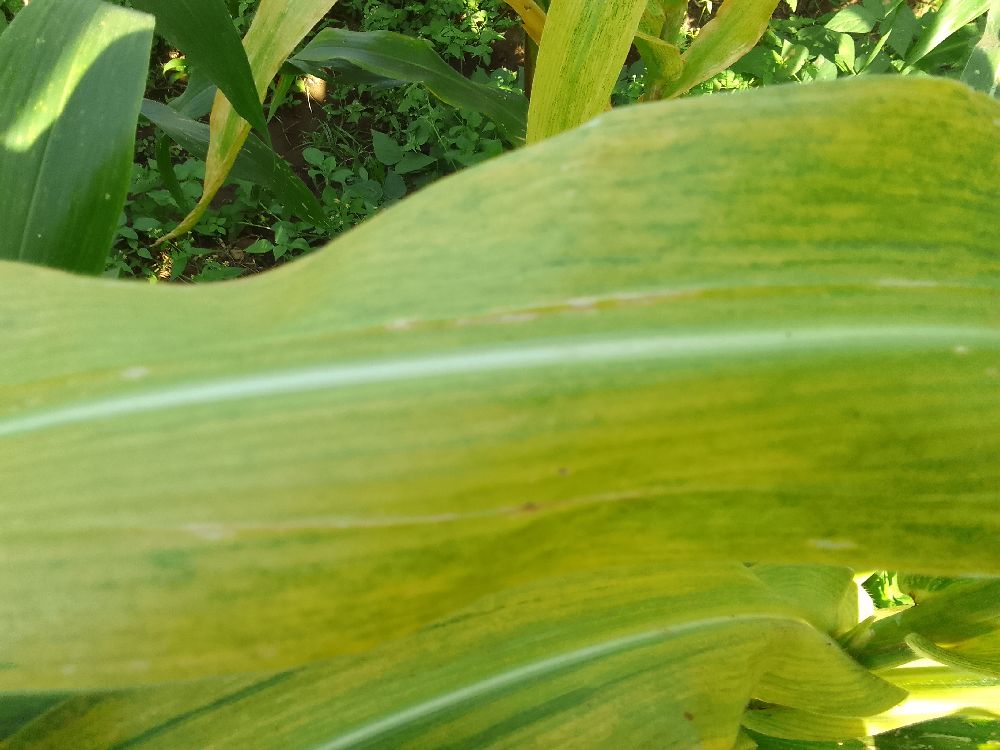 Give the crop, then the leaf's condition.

maize, maize lethal necrosis
